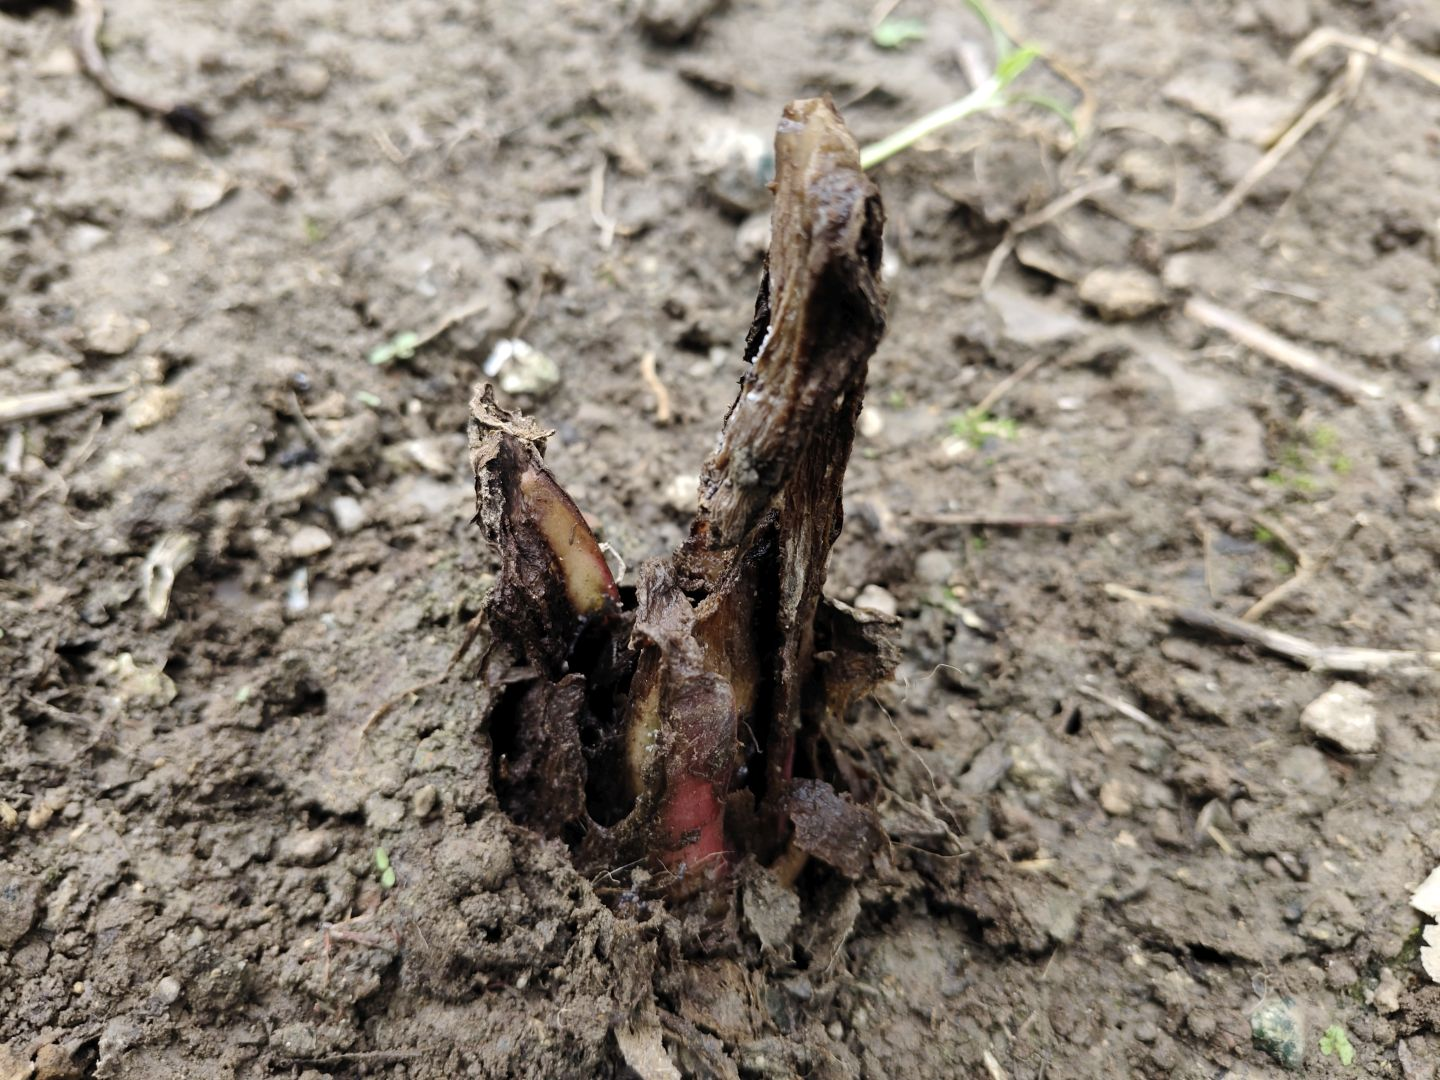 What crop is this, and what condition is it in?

taro, root rot
